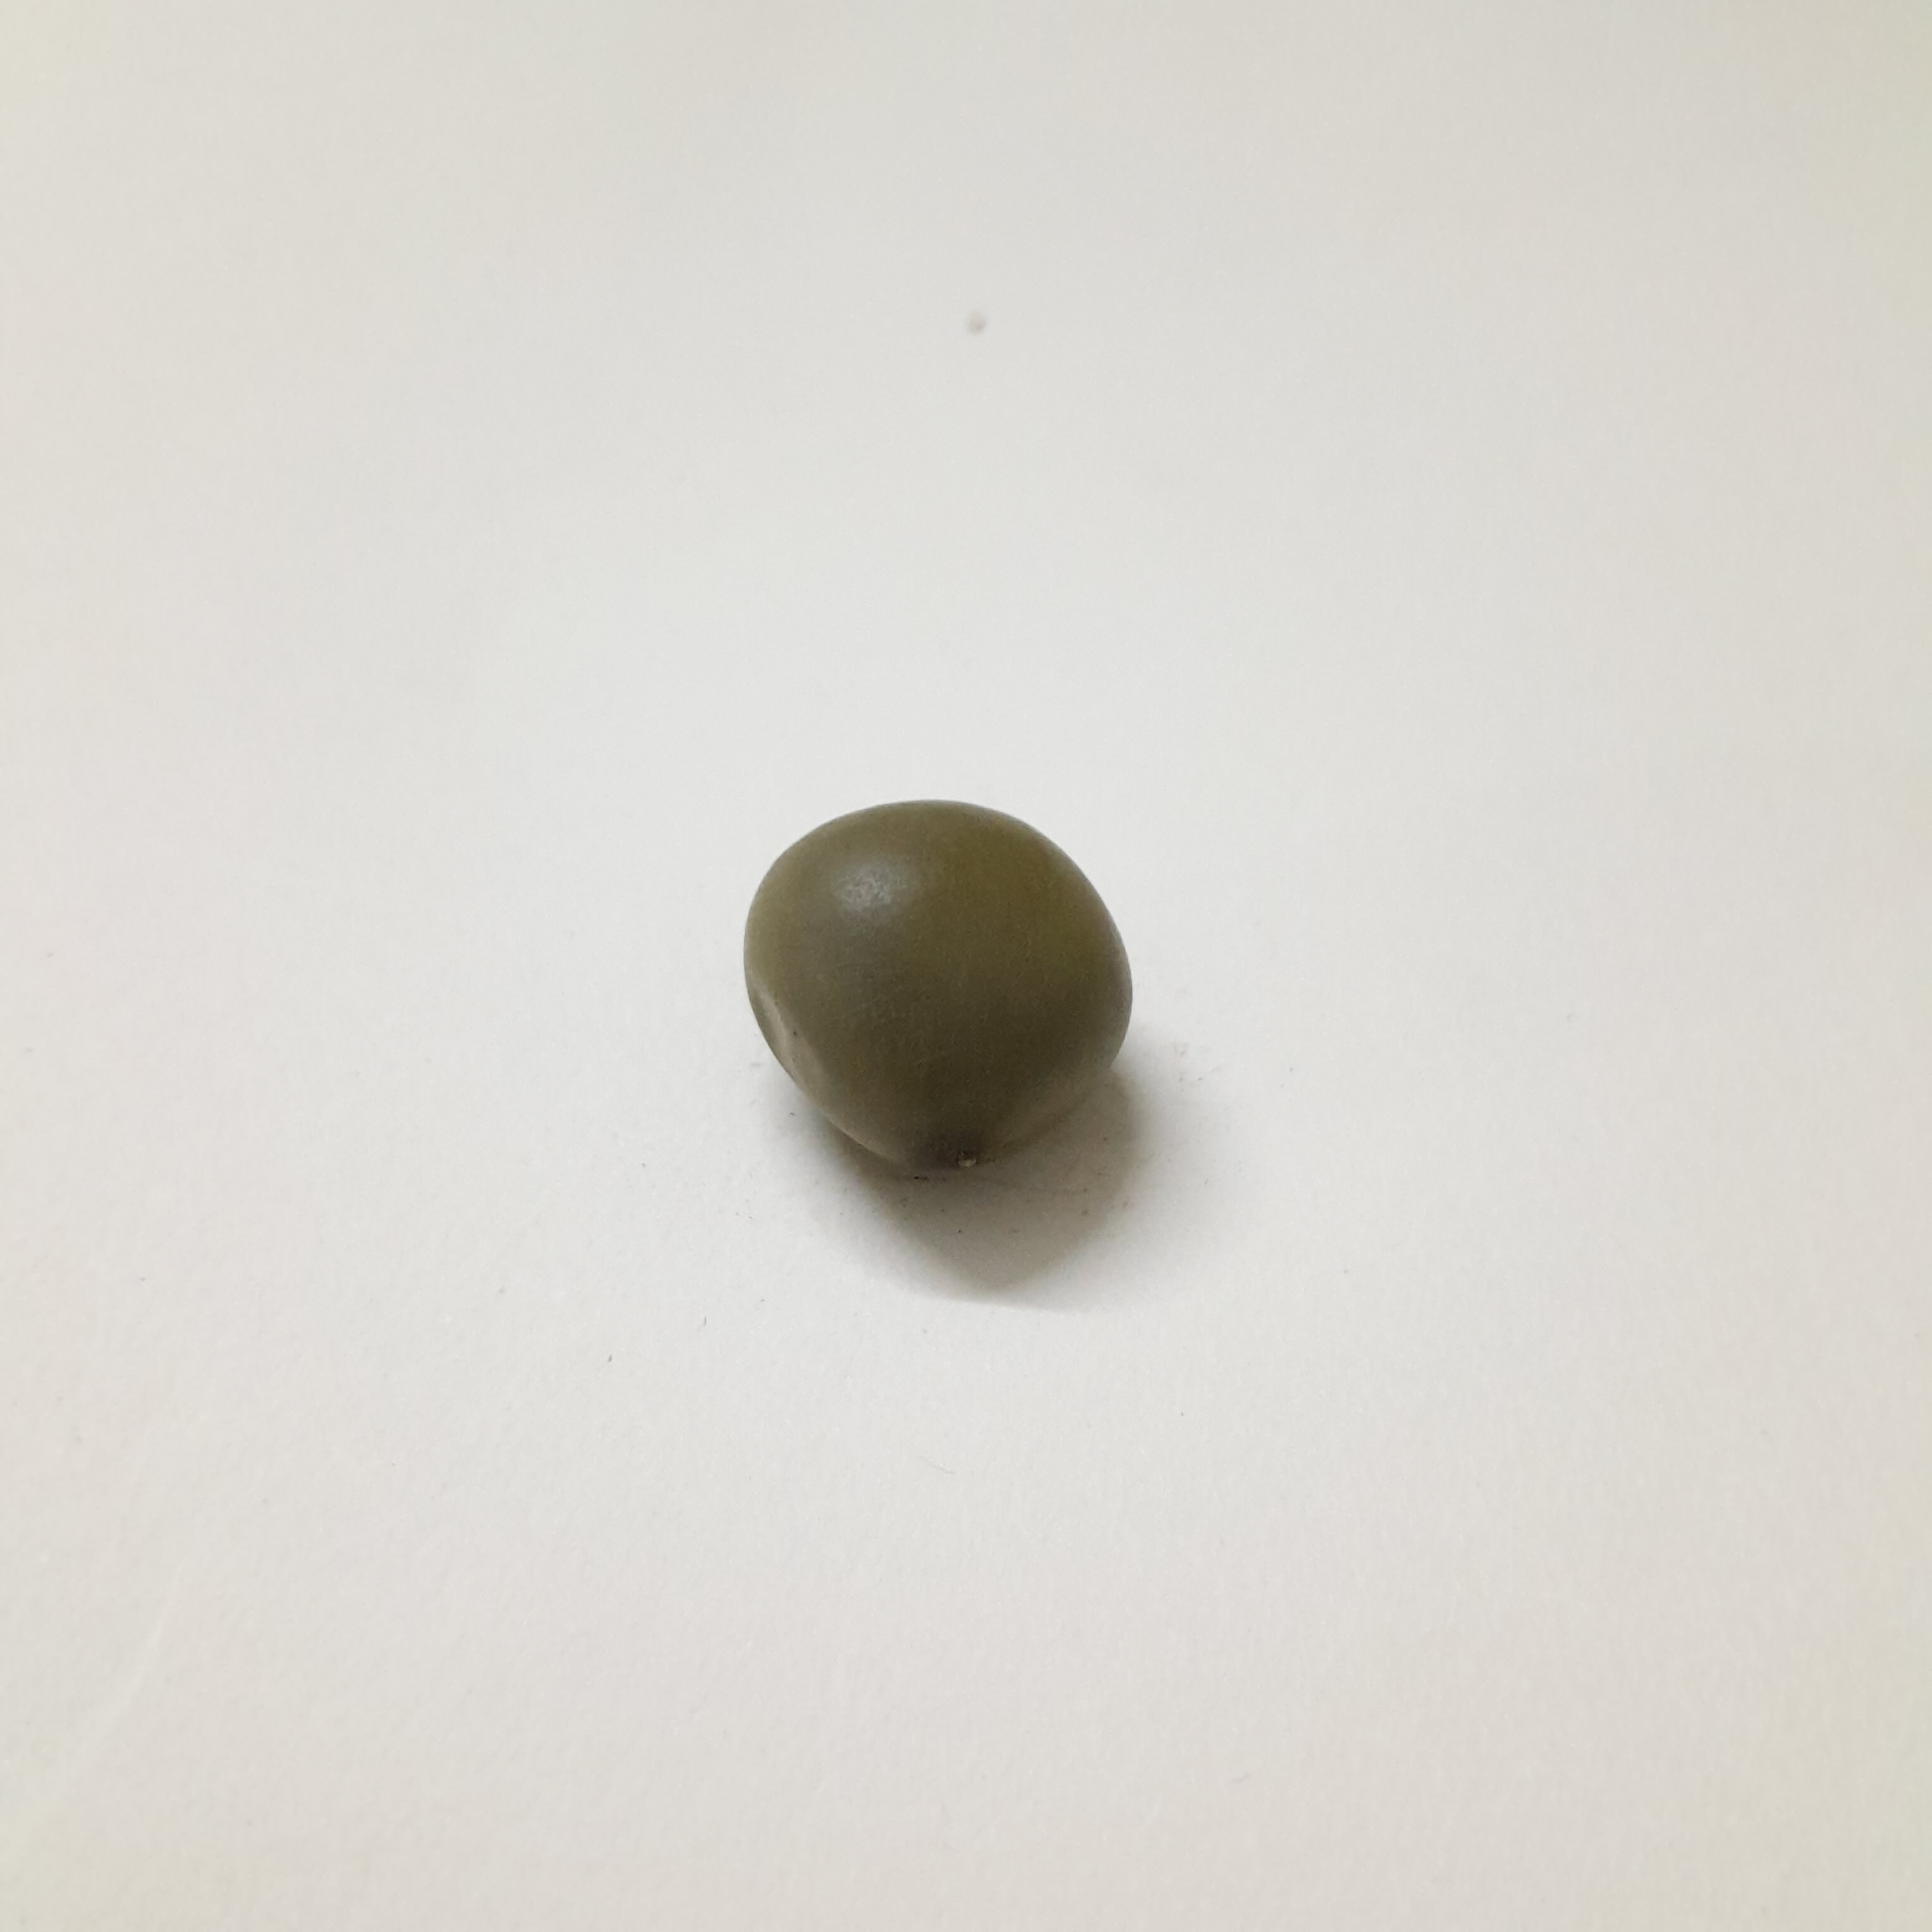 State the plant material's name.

sagargota
